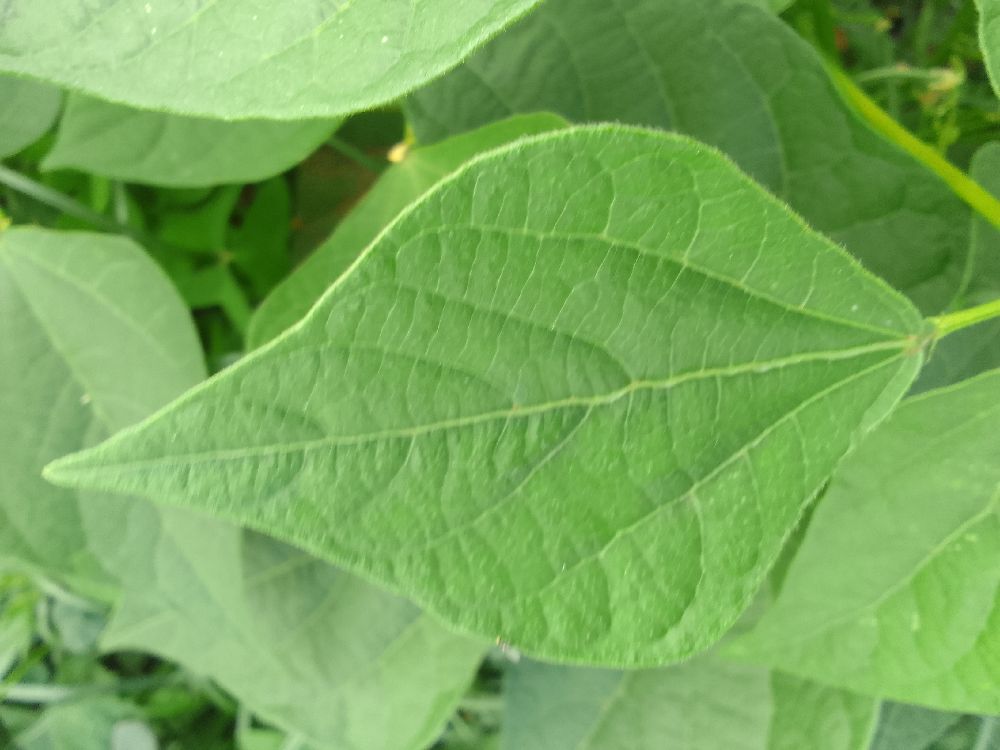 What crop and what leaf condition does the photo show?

common bean, healthy
